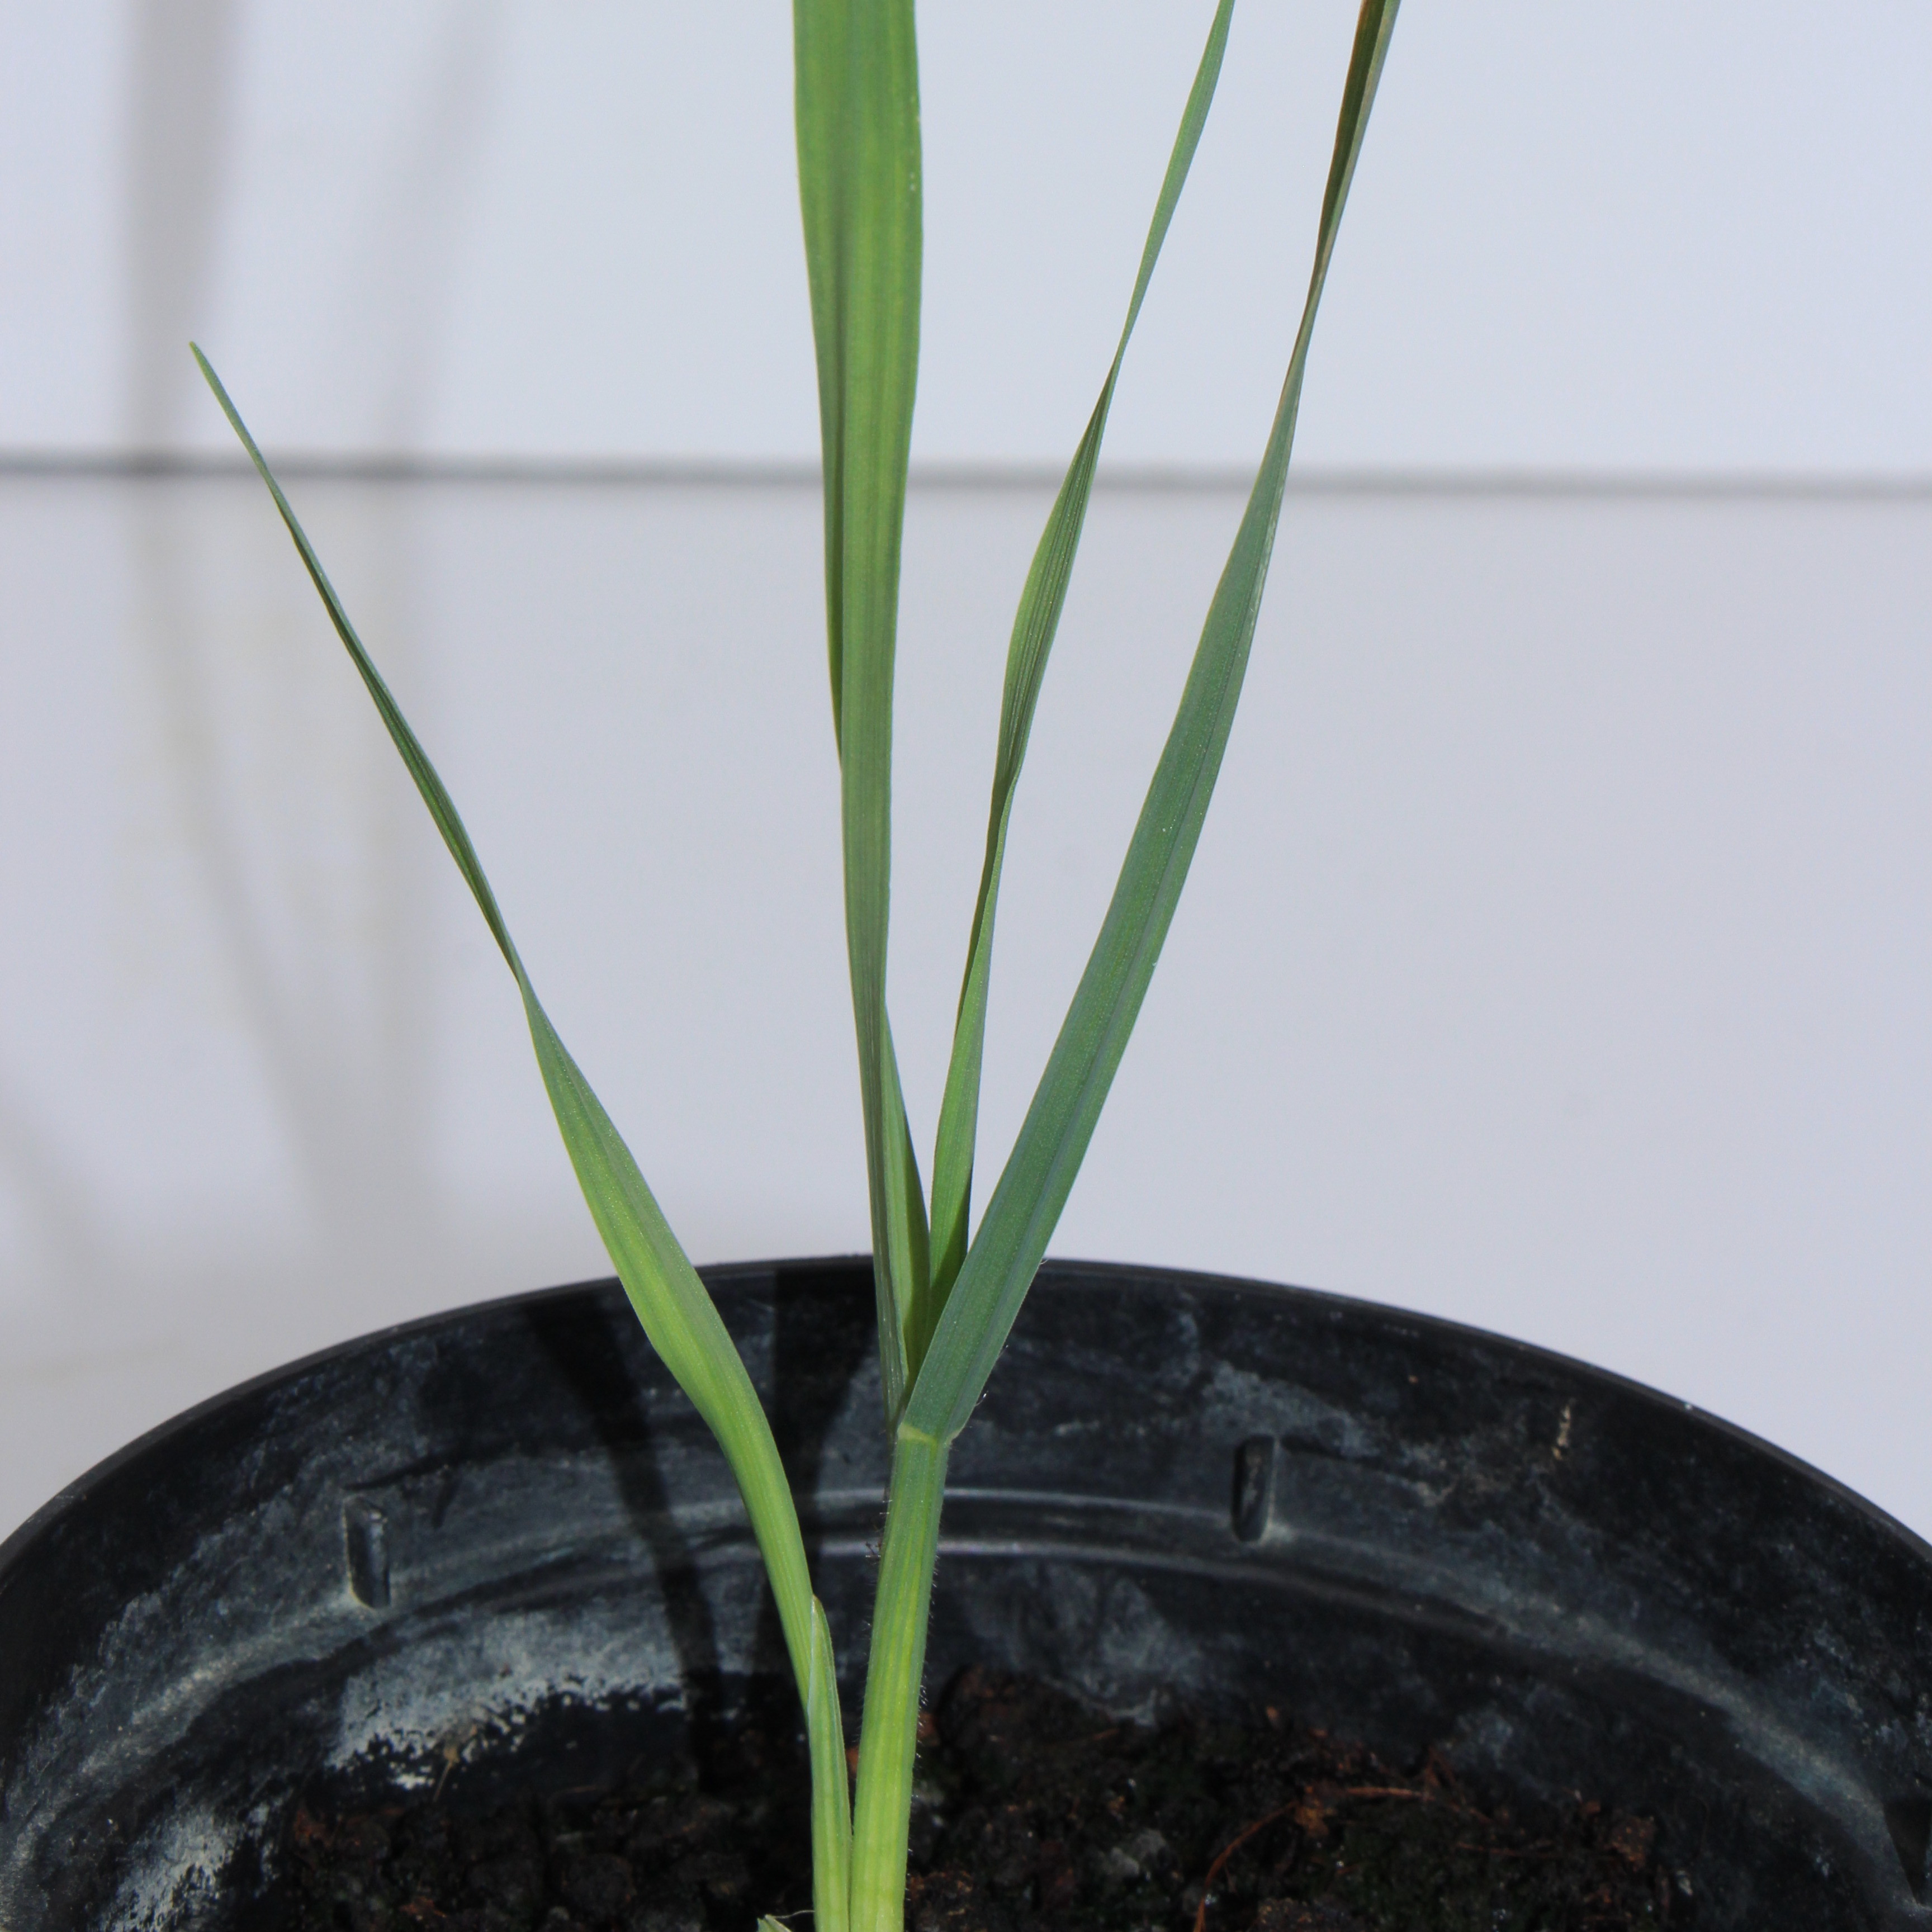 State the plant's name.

Avena sterilis
